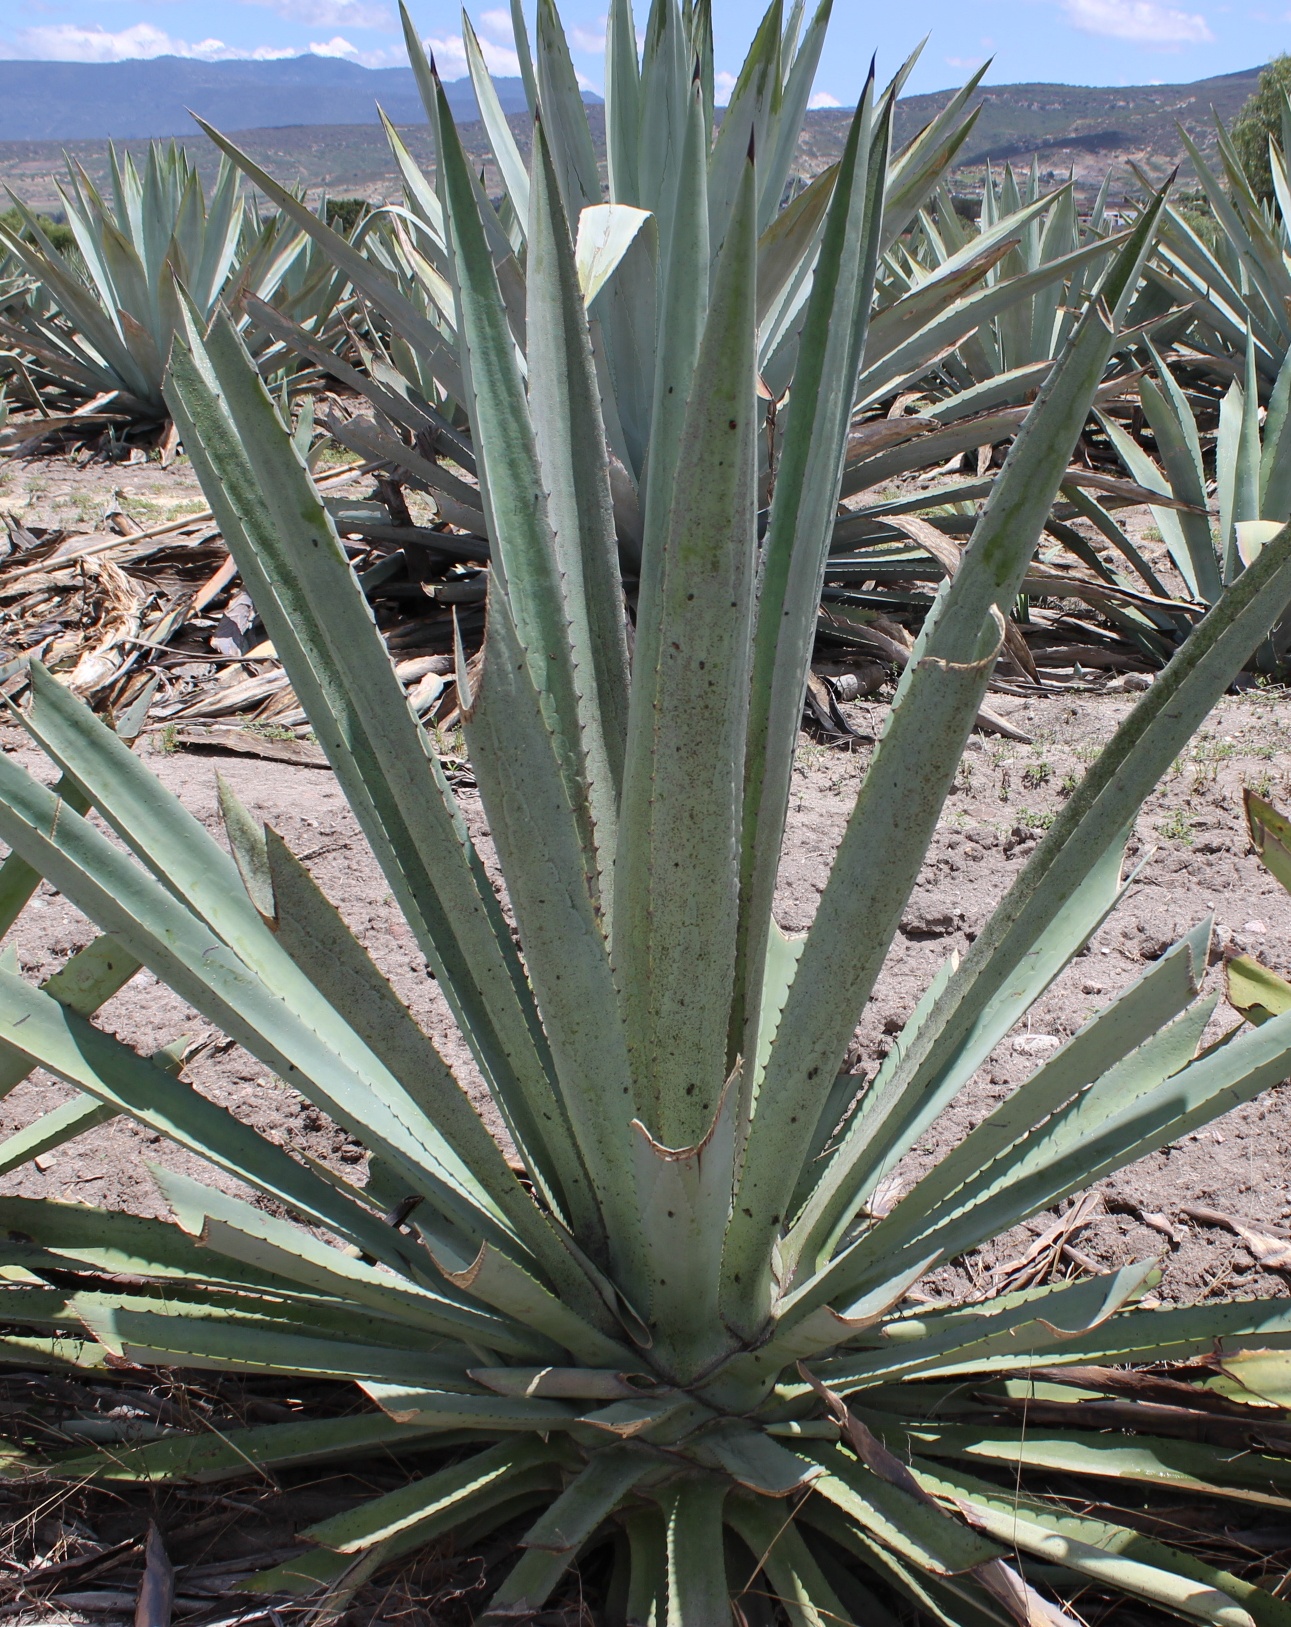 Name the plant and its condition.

agave, spotted
